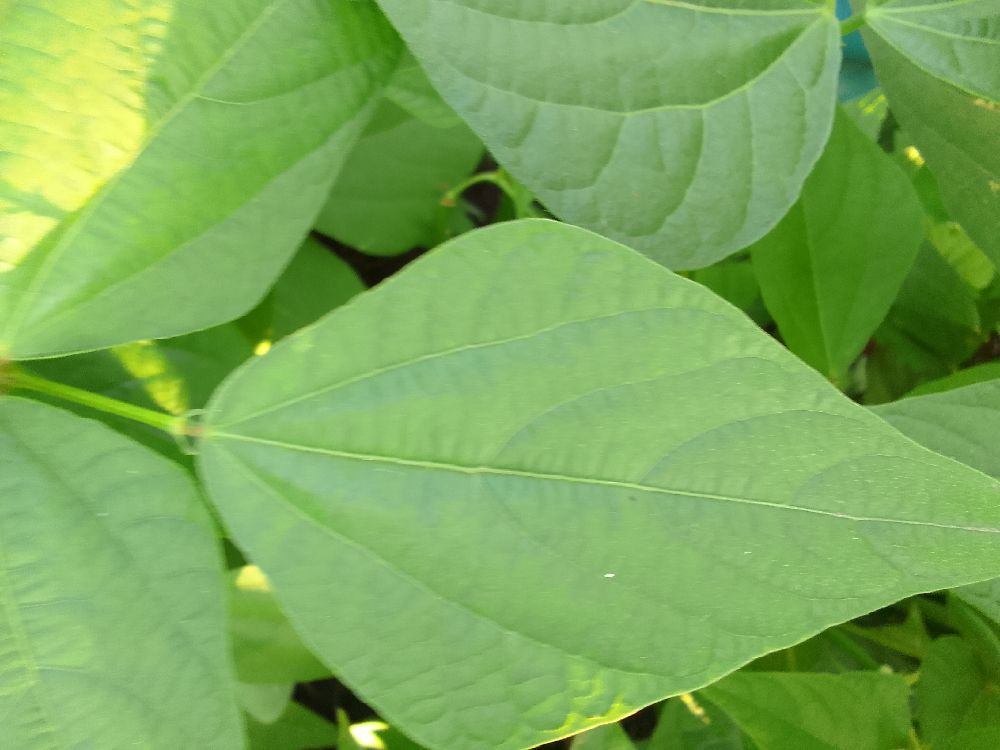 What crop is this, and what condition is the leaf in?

common bean, healthy
